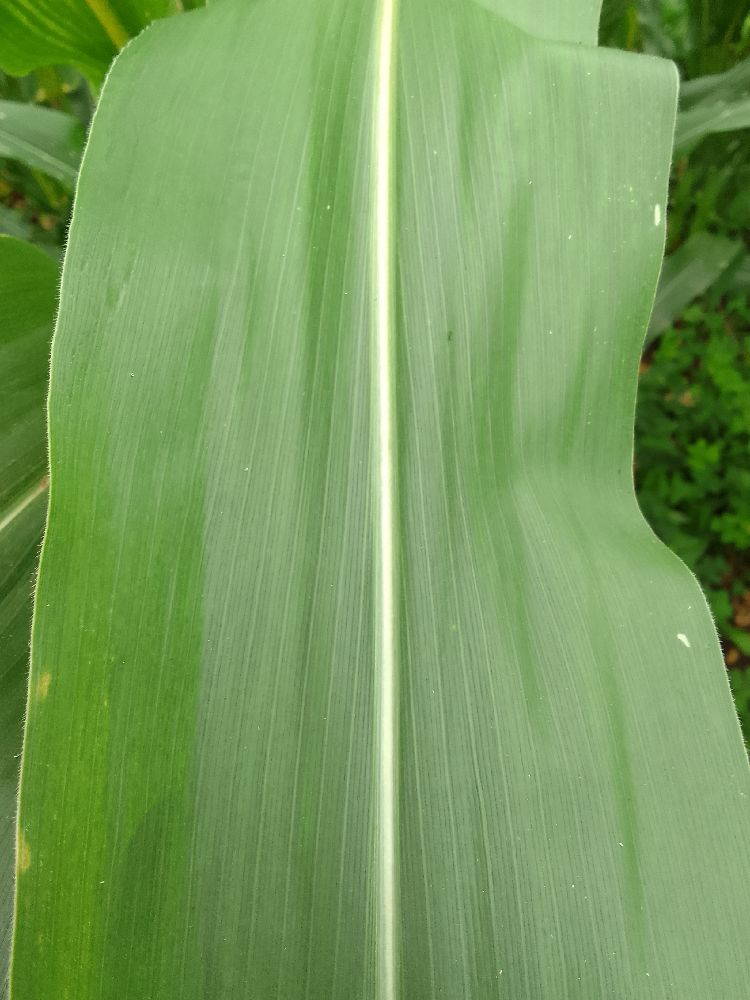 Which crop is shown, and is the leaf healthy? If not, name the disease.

maize, healthy
